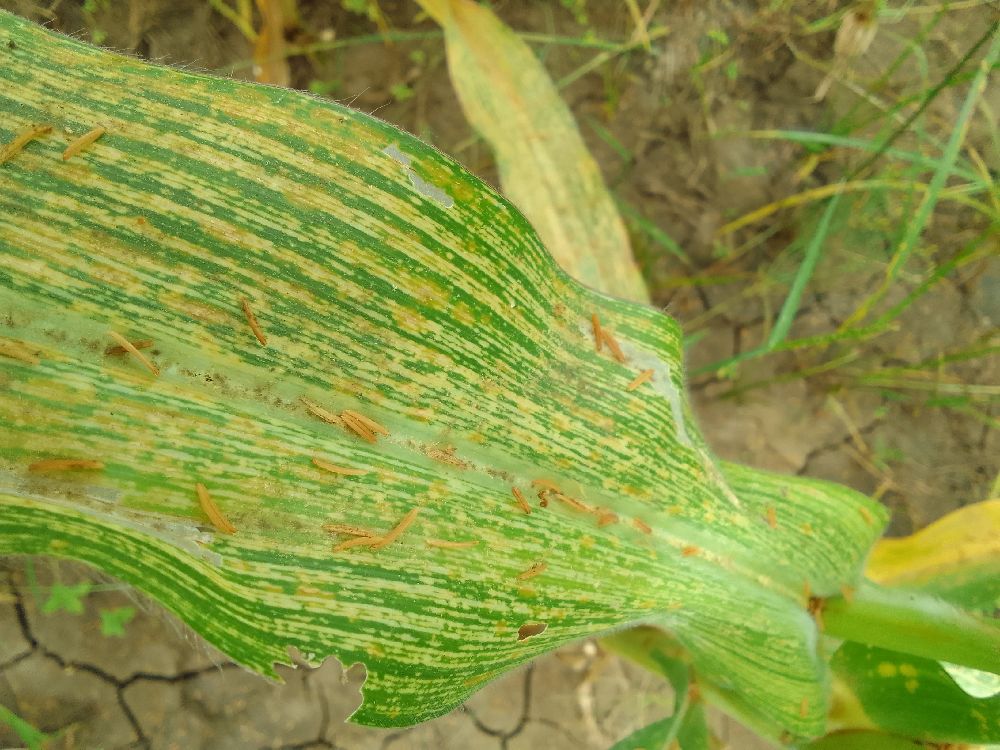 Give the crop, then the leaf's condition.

maize, maize streak virus
